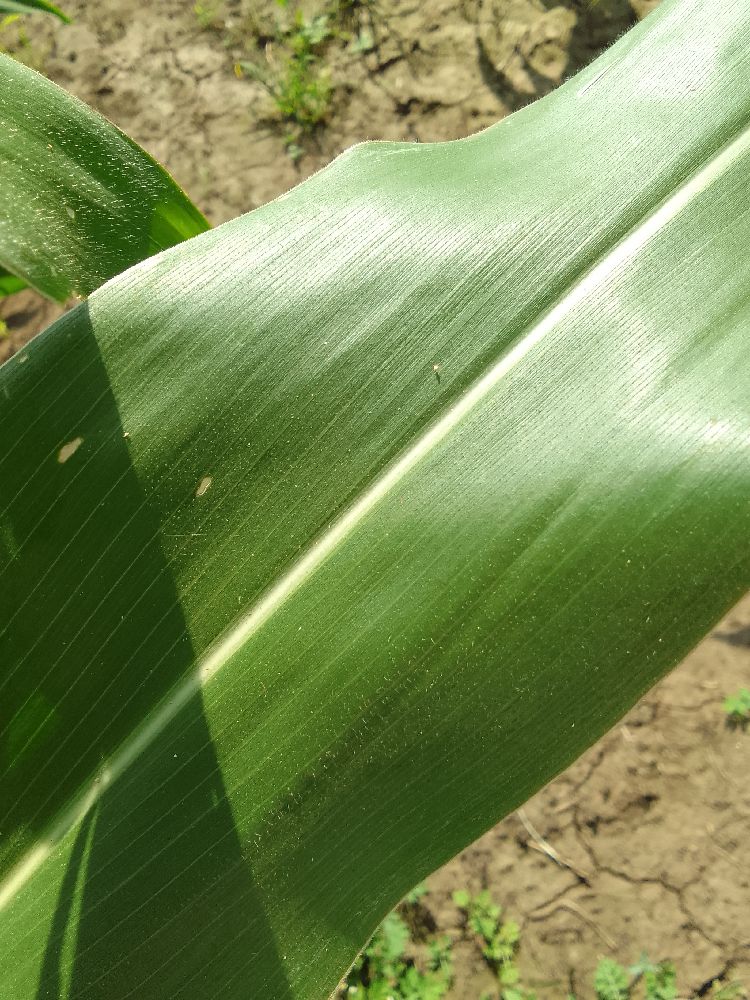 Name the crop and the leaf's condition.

maize, healthy
